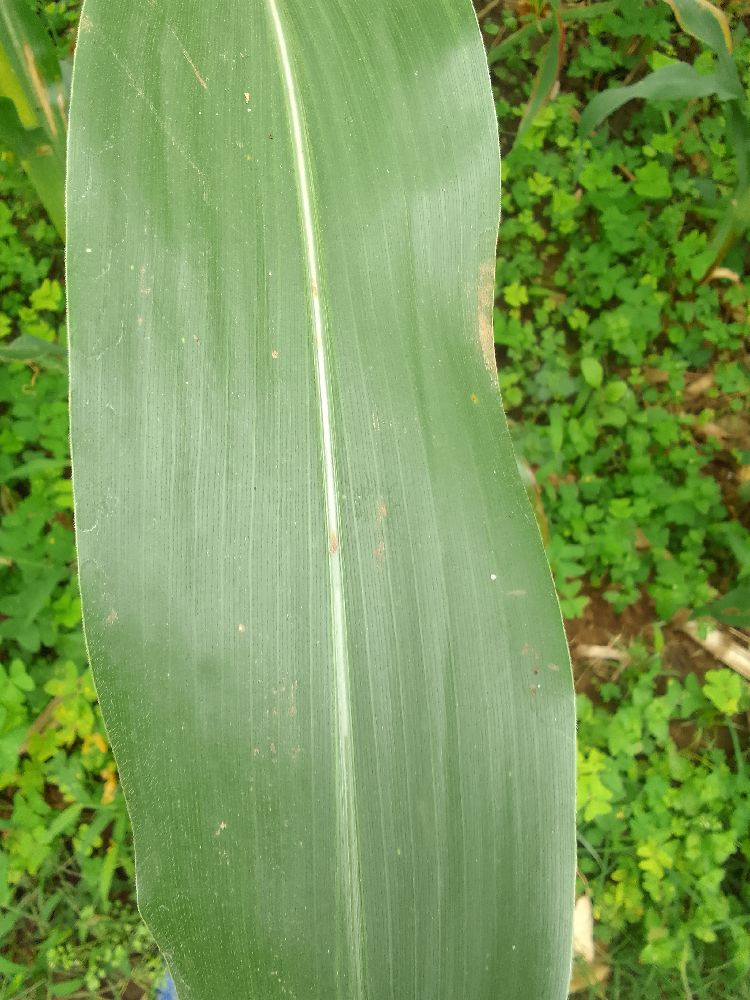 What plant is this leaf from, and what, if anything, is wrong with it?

maize, healthy
